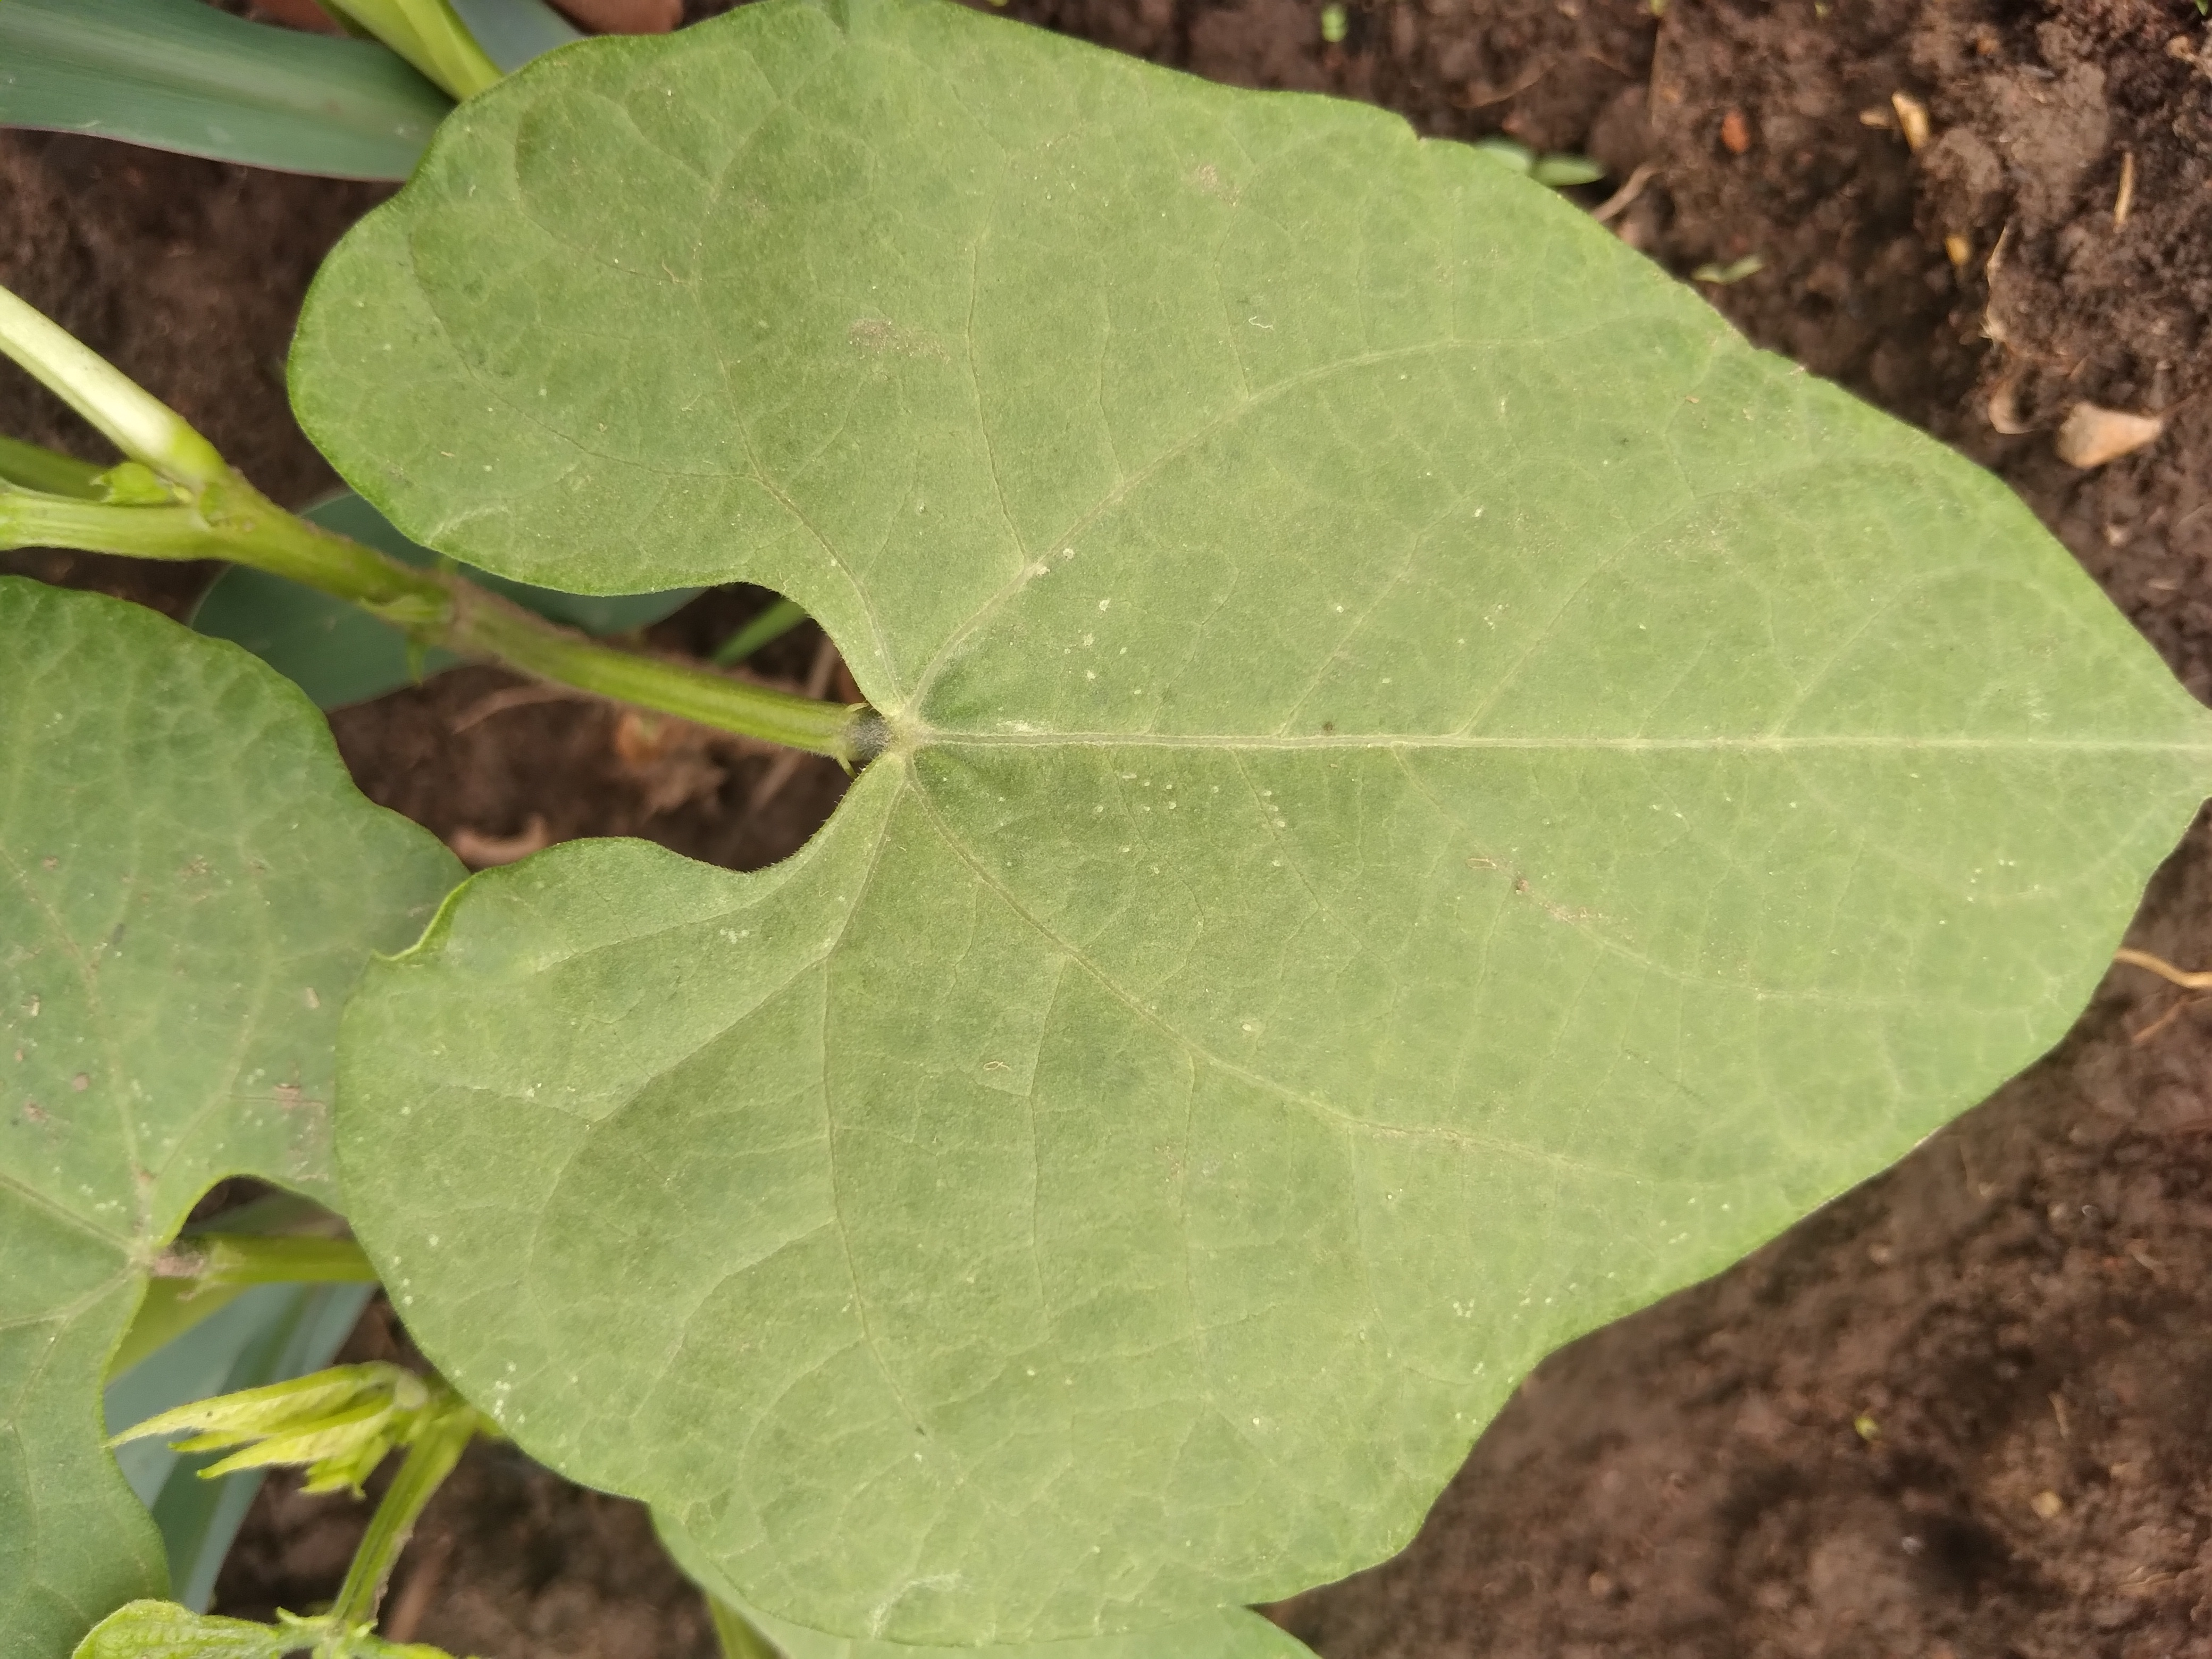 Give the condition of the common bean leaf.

healthy
